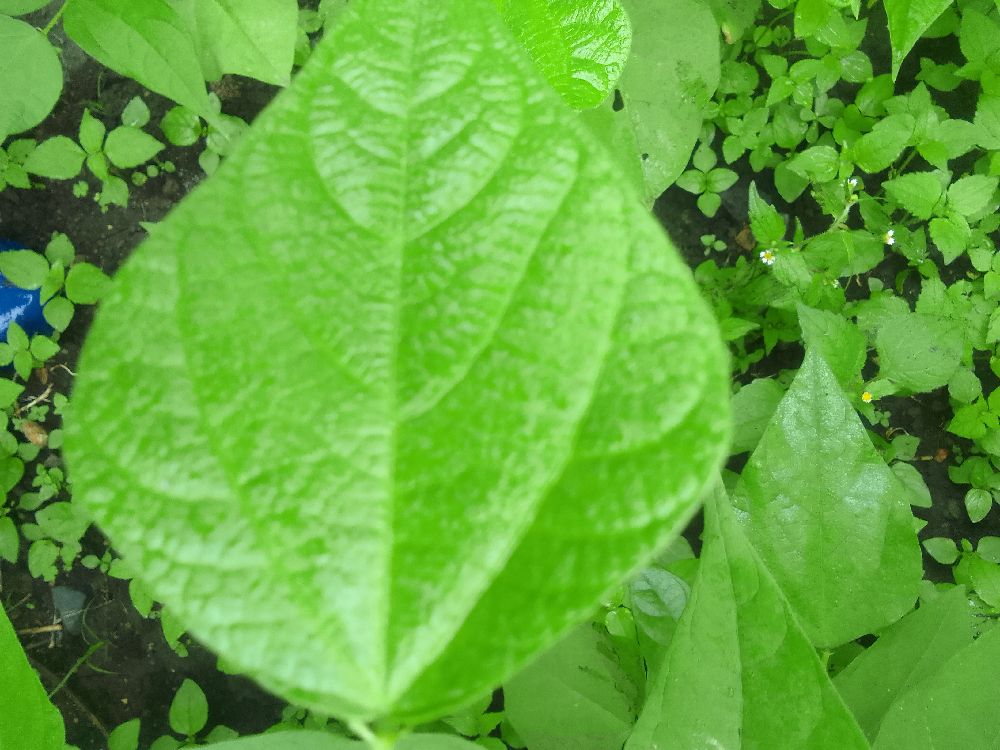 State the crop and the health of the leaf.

common bean, healthy
